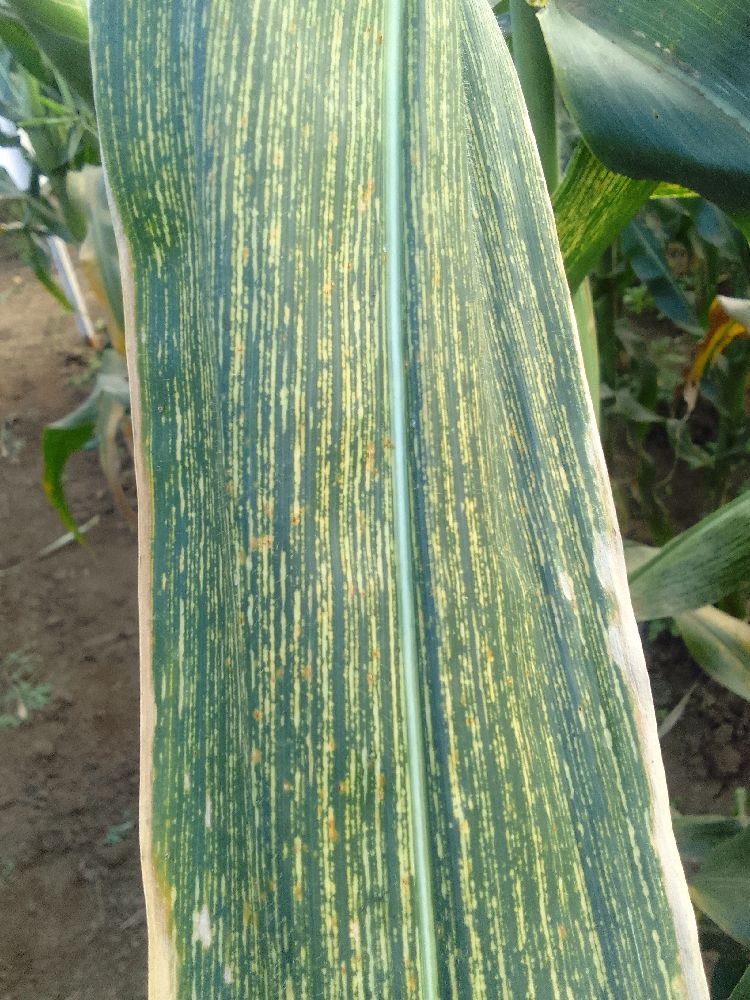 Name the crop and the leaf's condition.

maize, maize streak virus
